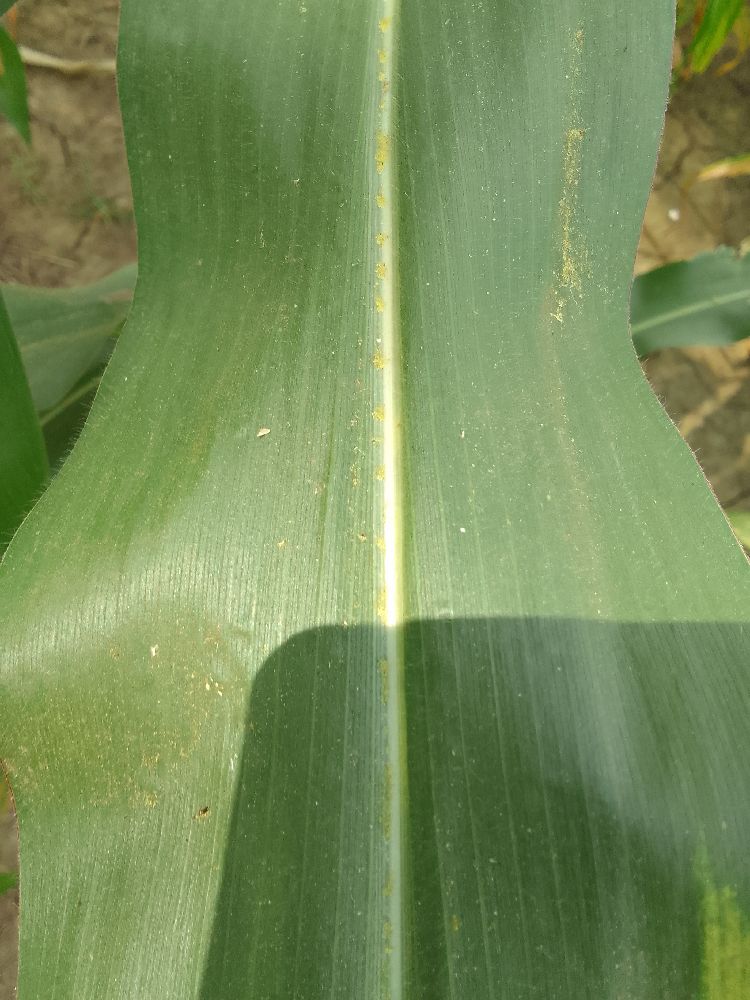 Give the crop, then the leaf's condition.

maize, healthy
